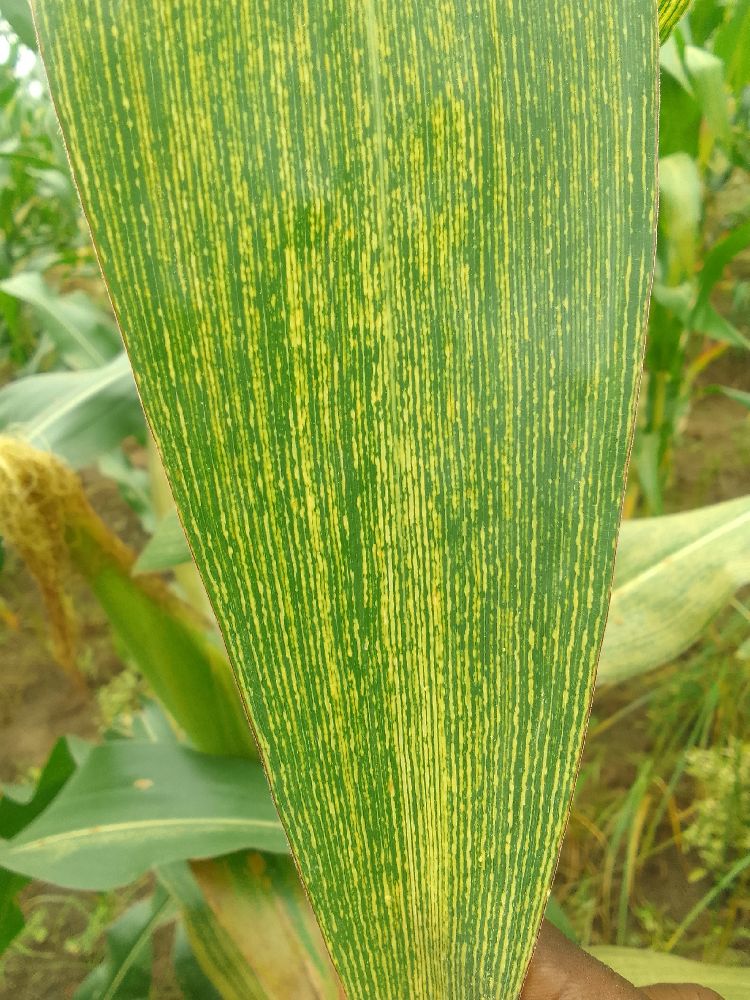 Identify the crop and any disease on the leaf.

maize, maize streak virus
